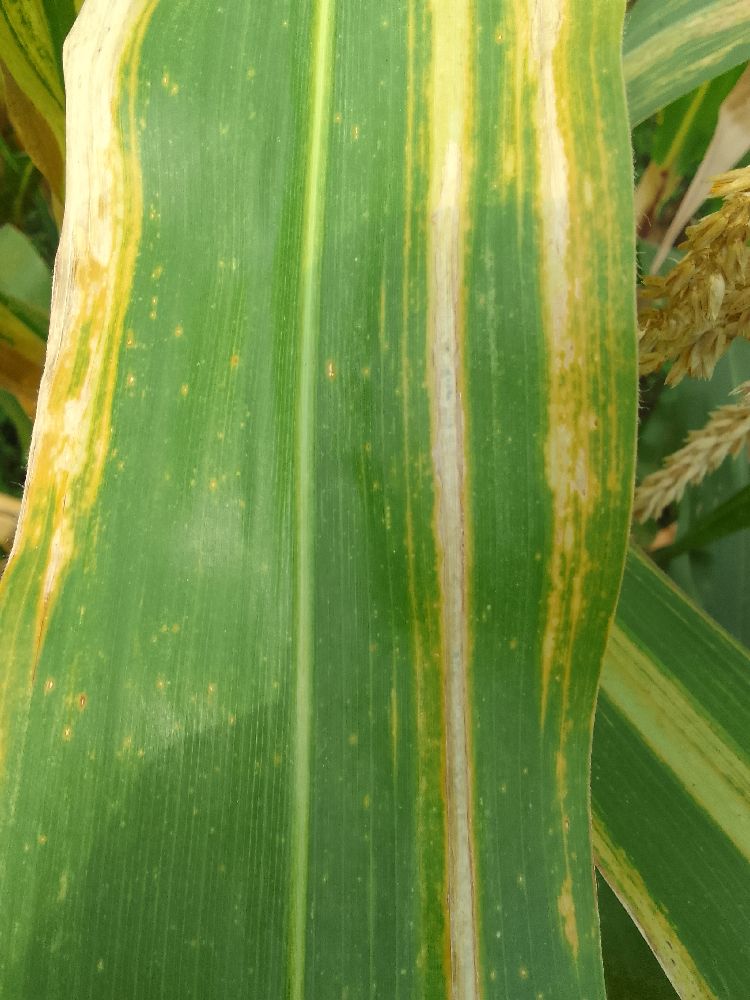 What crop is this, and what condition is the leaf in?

maize, maize lethal necrosis
